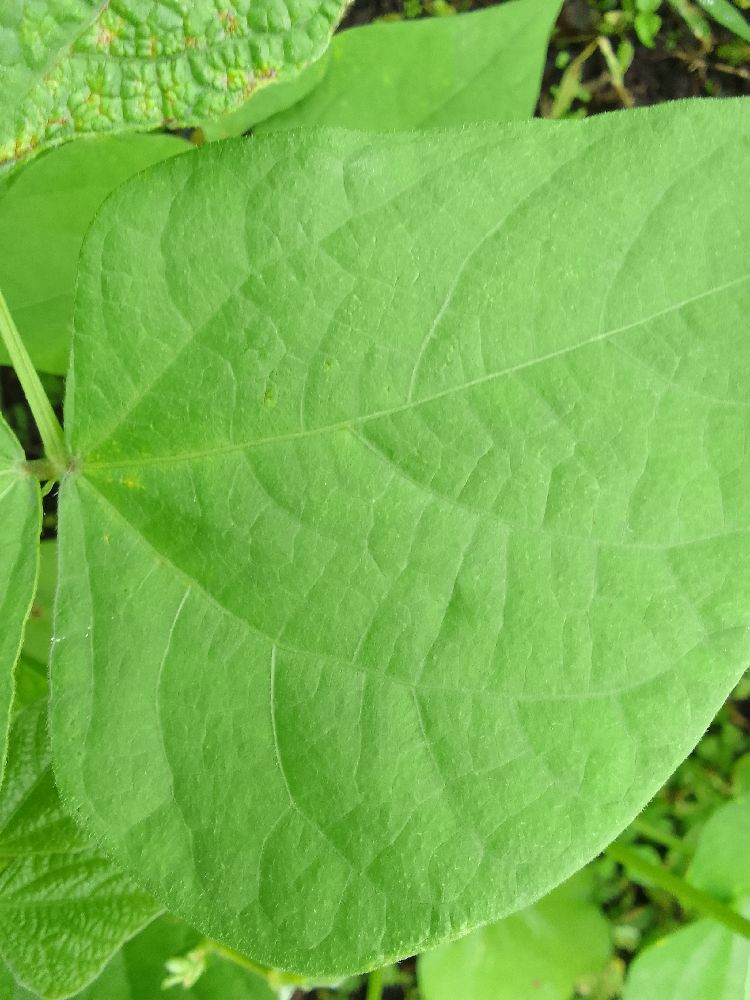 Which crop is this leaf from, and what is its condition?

common bean, healthy
